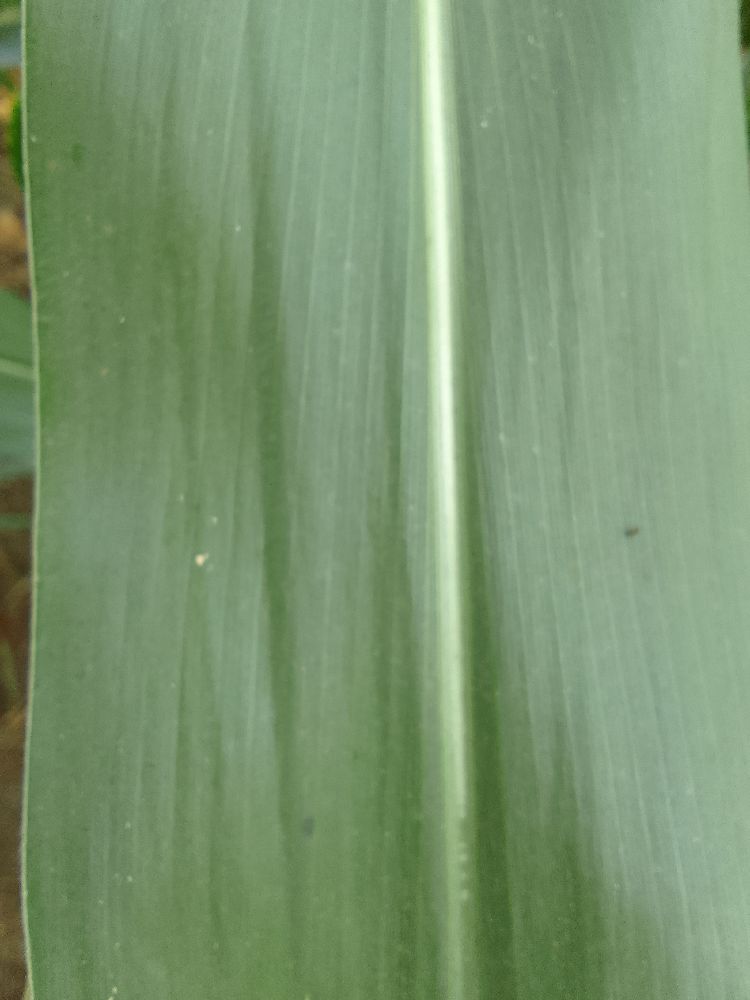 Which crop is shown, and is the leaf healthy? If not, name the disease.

maize, healthy
